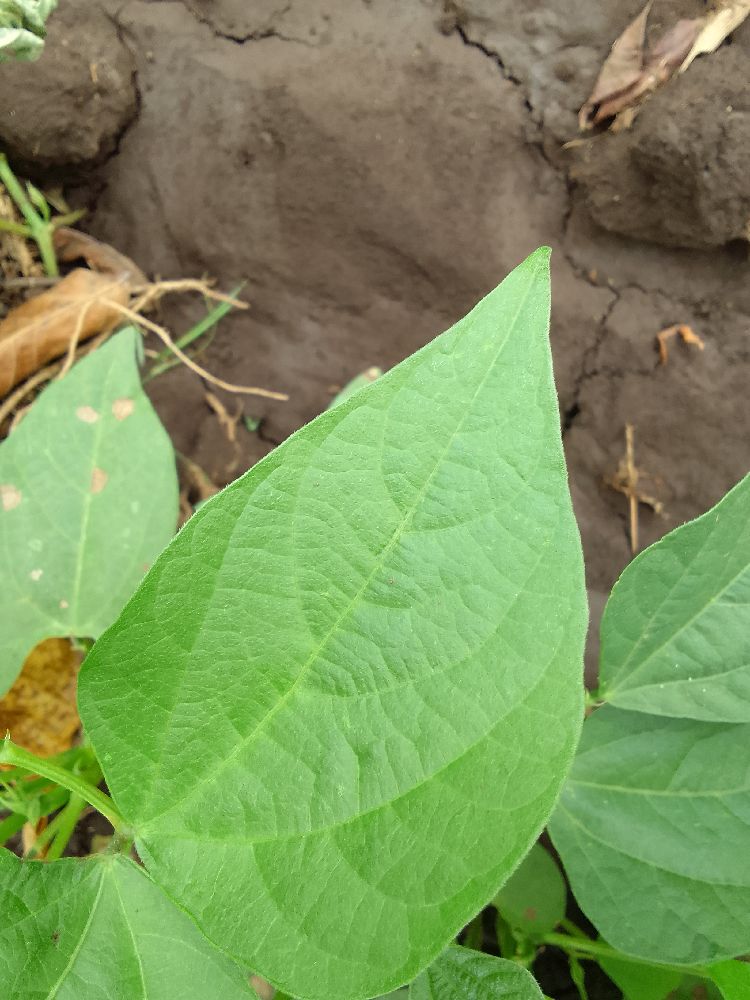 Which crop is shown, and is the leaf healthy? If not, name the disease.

common bean, healthy
